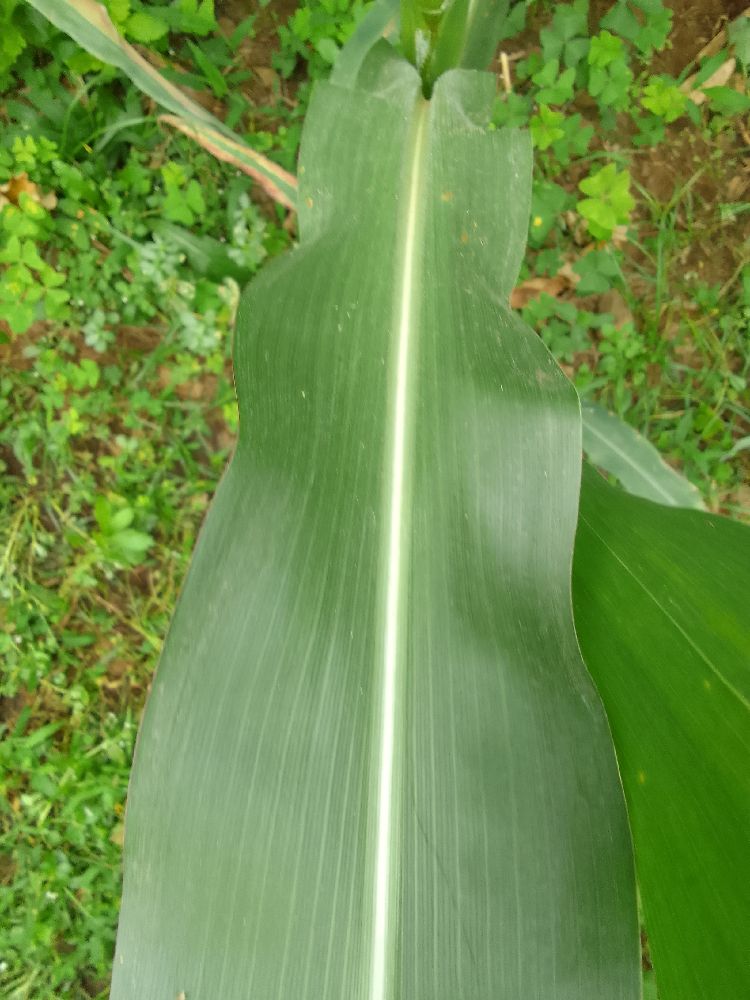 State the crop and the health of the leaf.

maize, healthy
